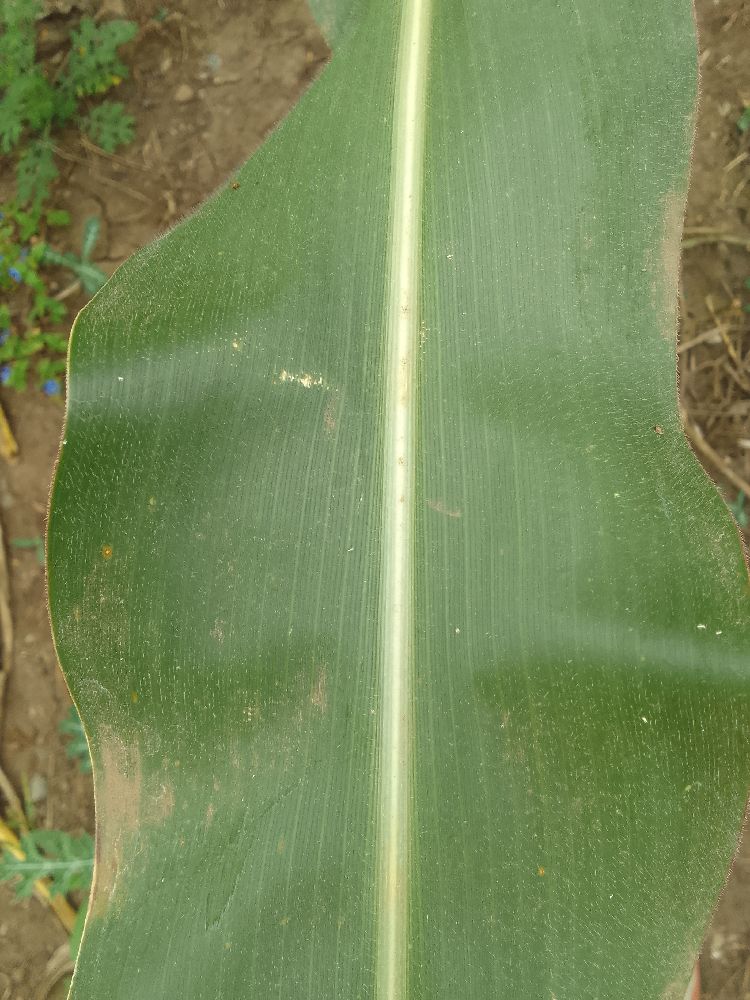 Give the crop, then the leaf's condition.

maize, healthy
